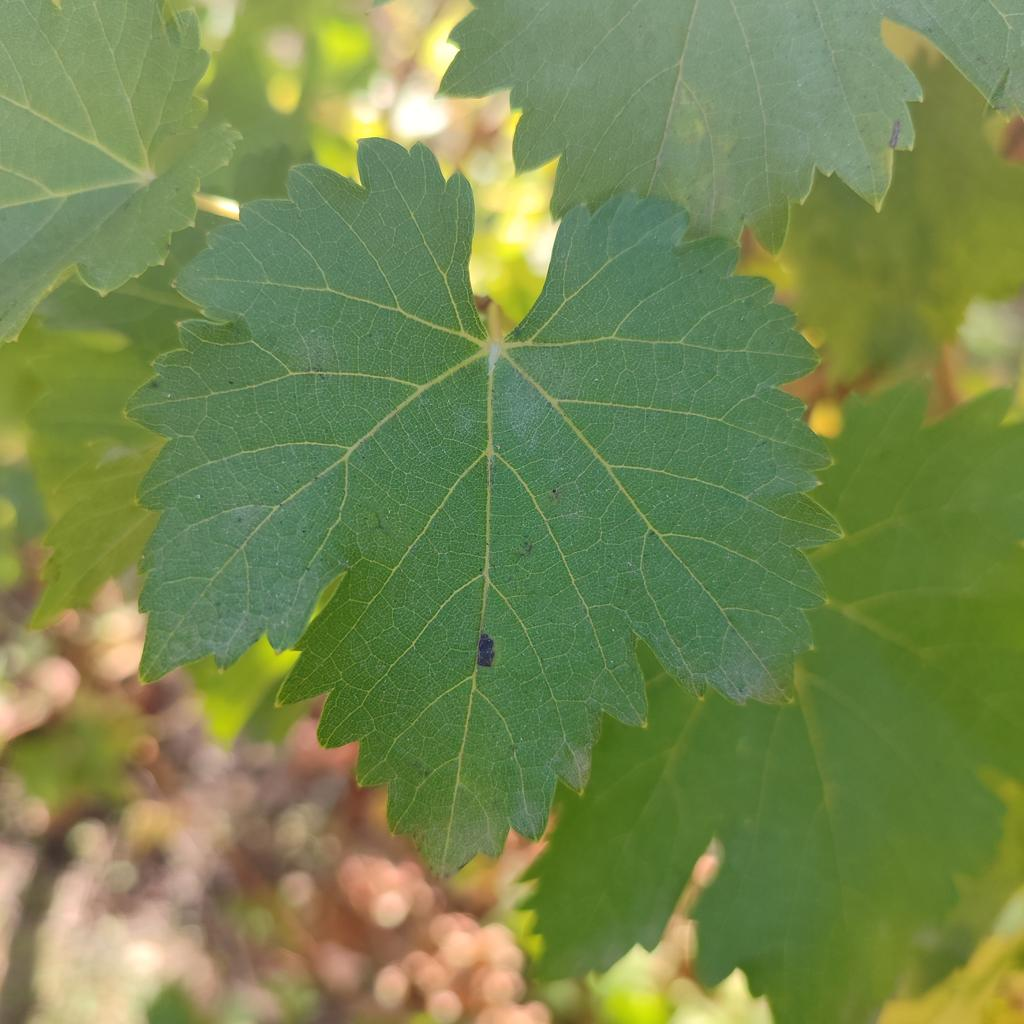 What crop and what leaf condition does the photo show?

grapevine, powdery mildew
